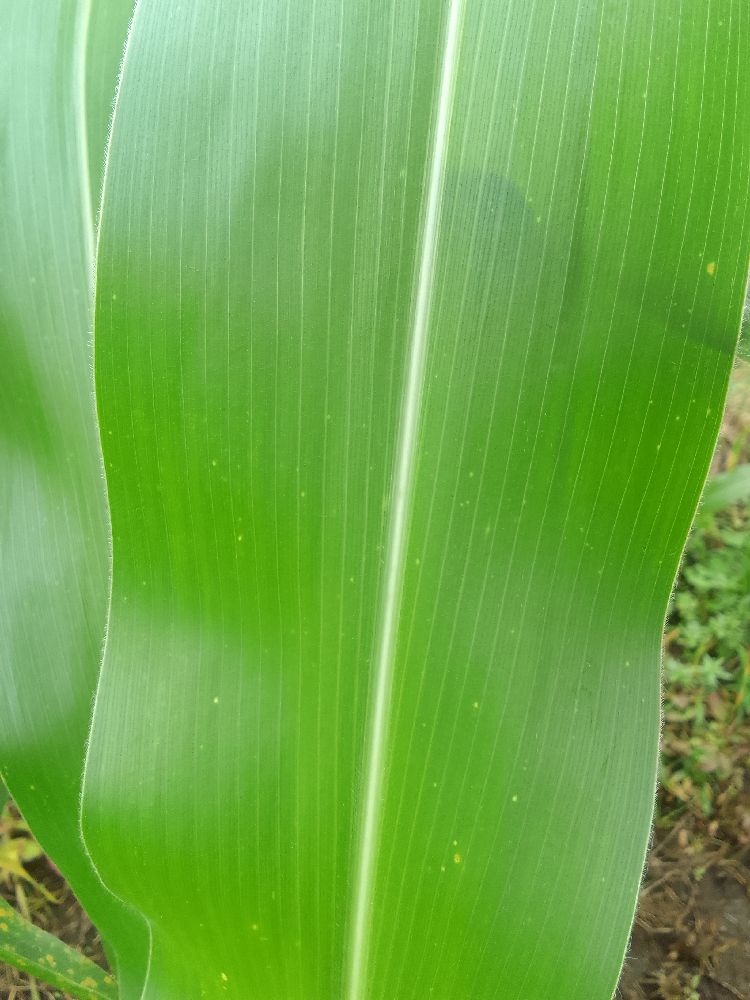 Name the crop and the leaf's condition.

maize, healthy
